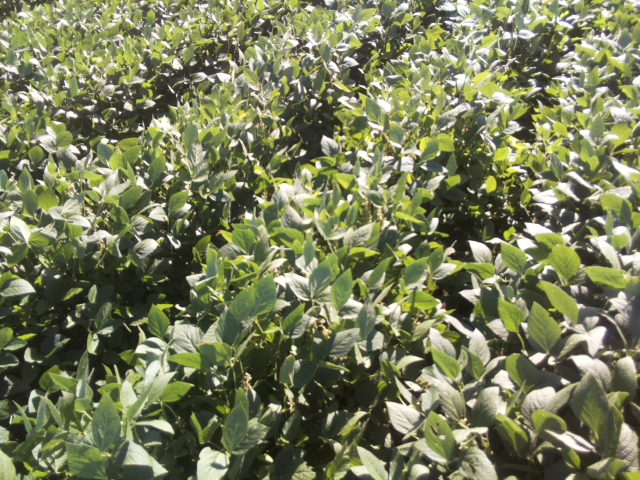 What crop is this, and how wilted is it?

soybean, leaflets folding inward at secondary pulvinus with no turgor loss in leaflets or petioles
